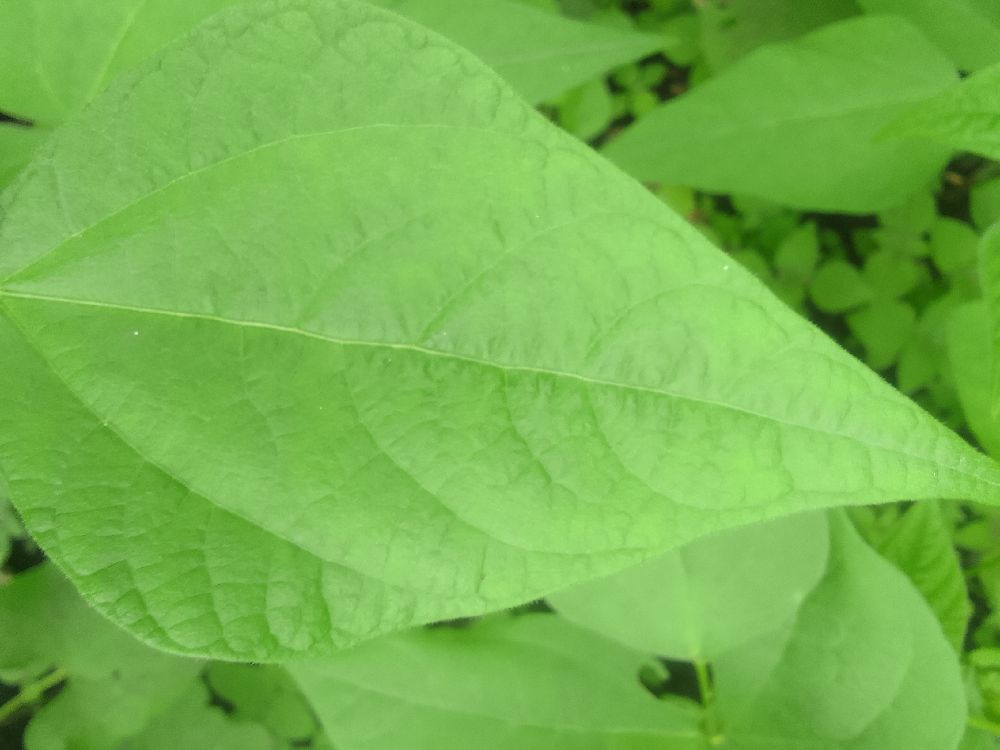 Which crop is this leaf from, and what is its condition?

common bean, healthy
